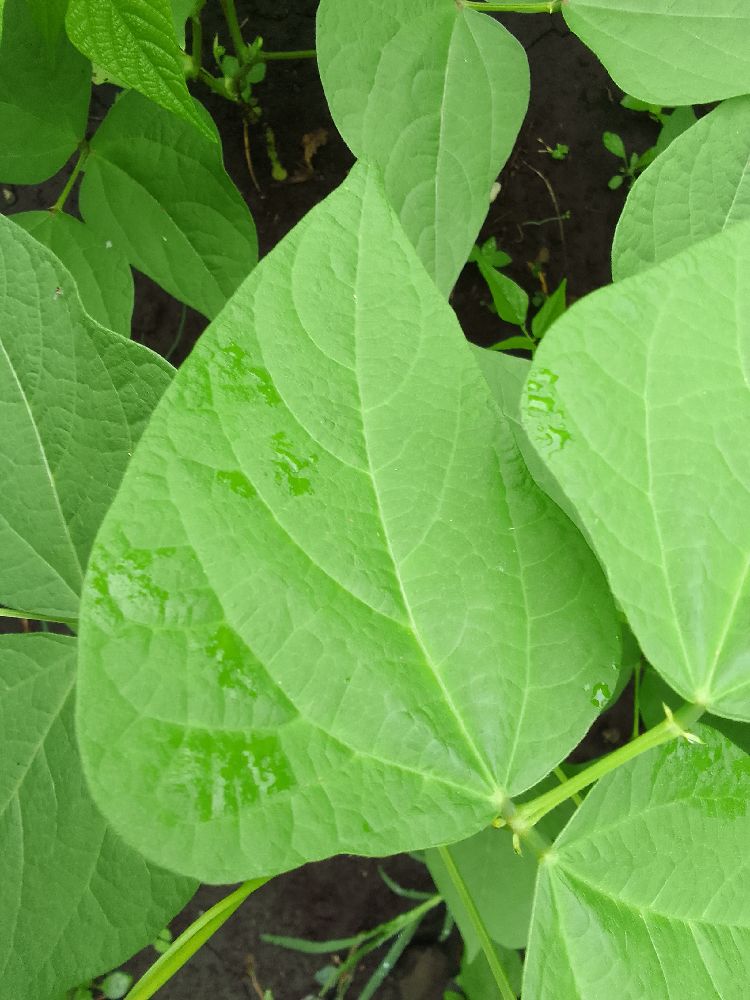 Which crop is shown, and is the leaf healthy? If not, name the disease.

common bean, healthy
